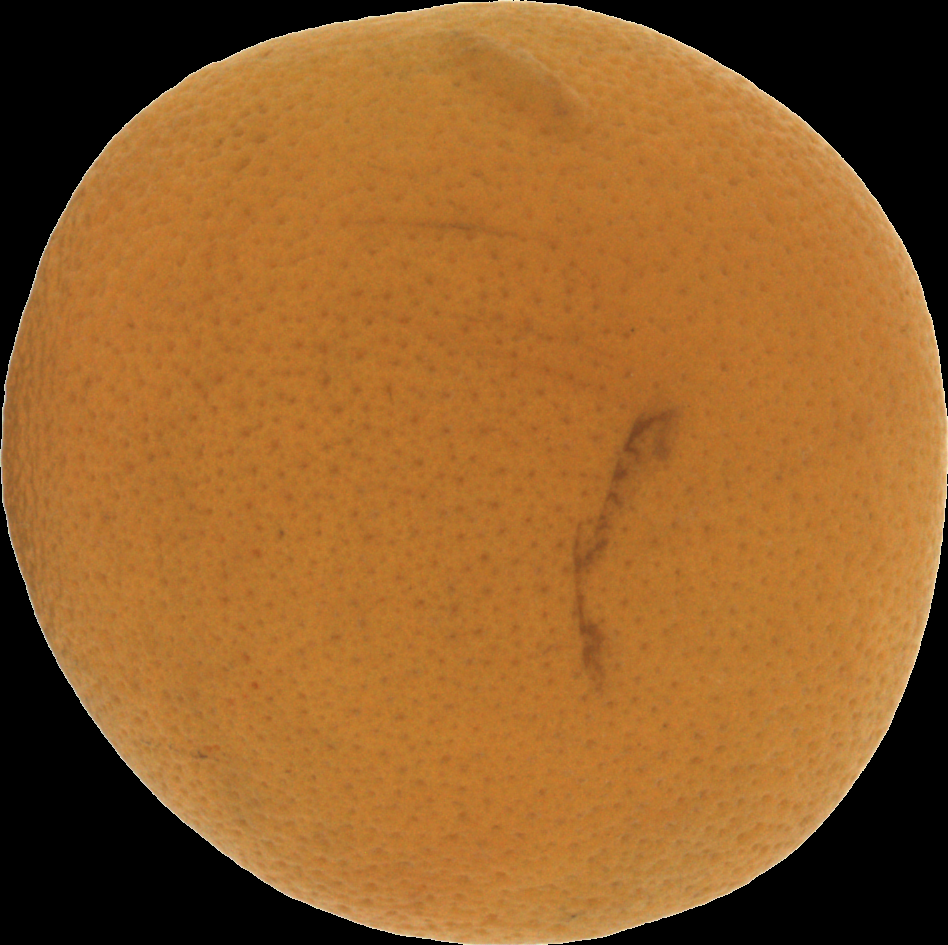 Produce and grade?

orange, bad
